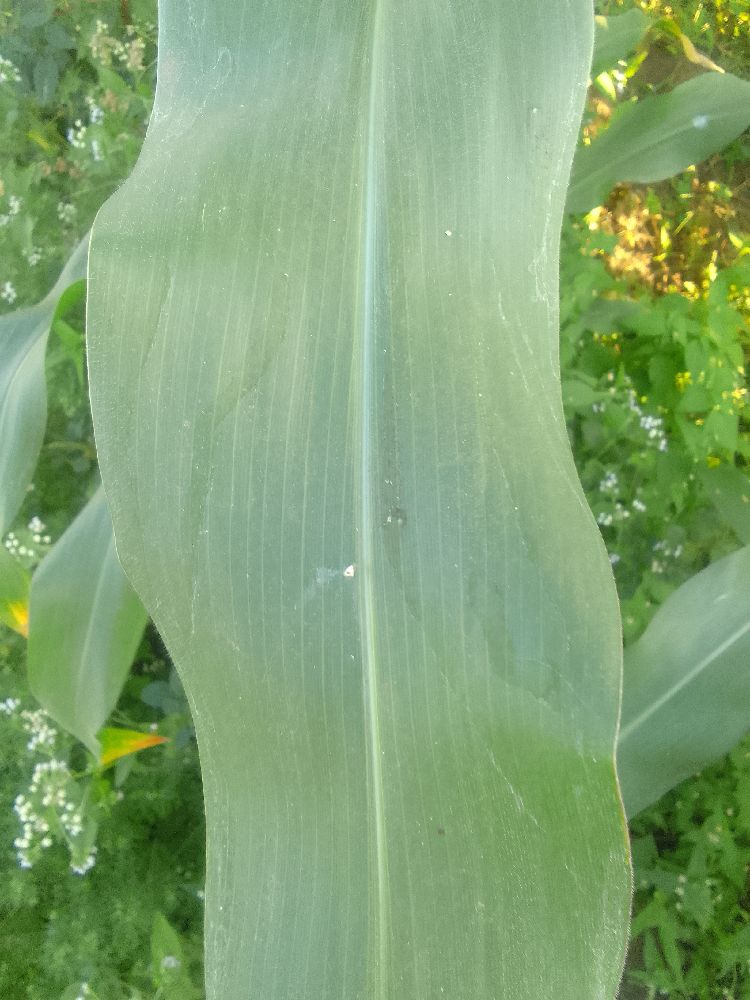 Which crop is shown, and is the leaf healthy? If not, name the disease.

maize, healthy
